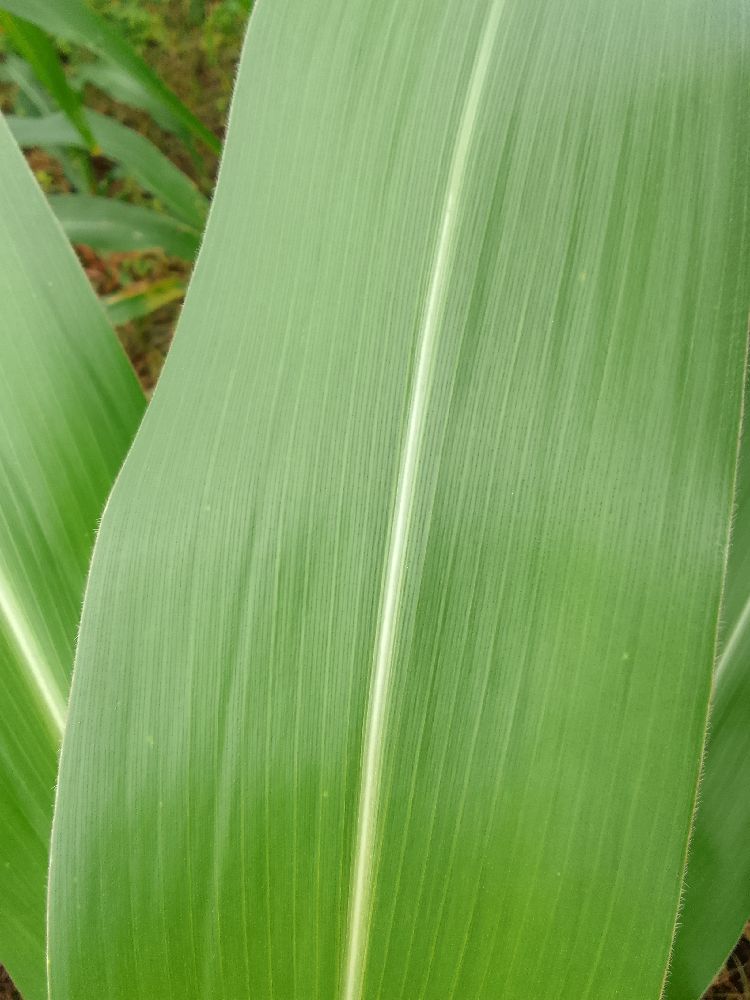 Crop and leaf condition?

maize, healthy
